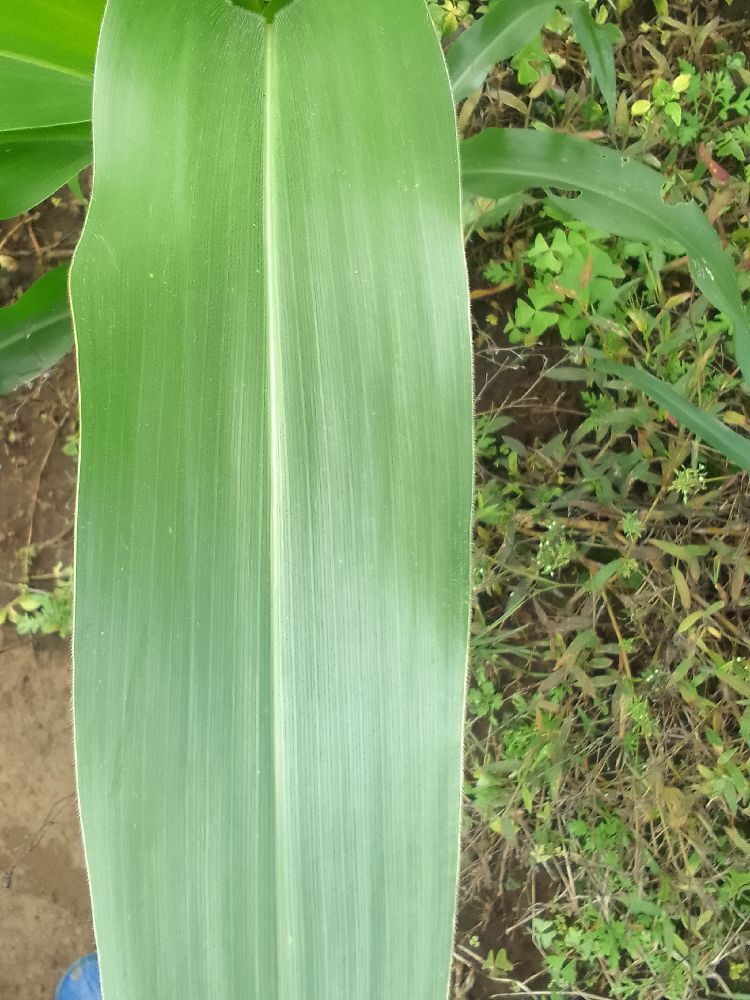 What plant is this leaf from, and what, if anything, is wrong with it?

maize, healthy
